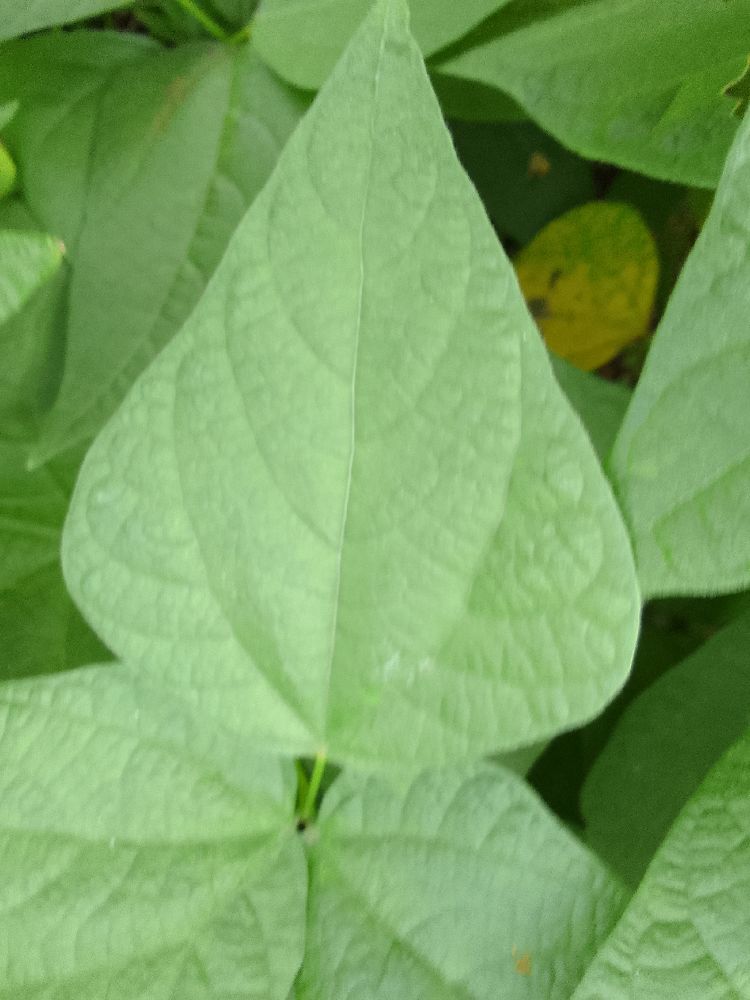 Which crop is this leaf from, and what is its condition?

common bean, healthy
